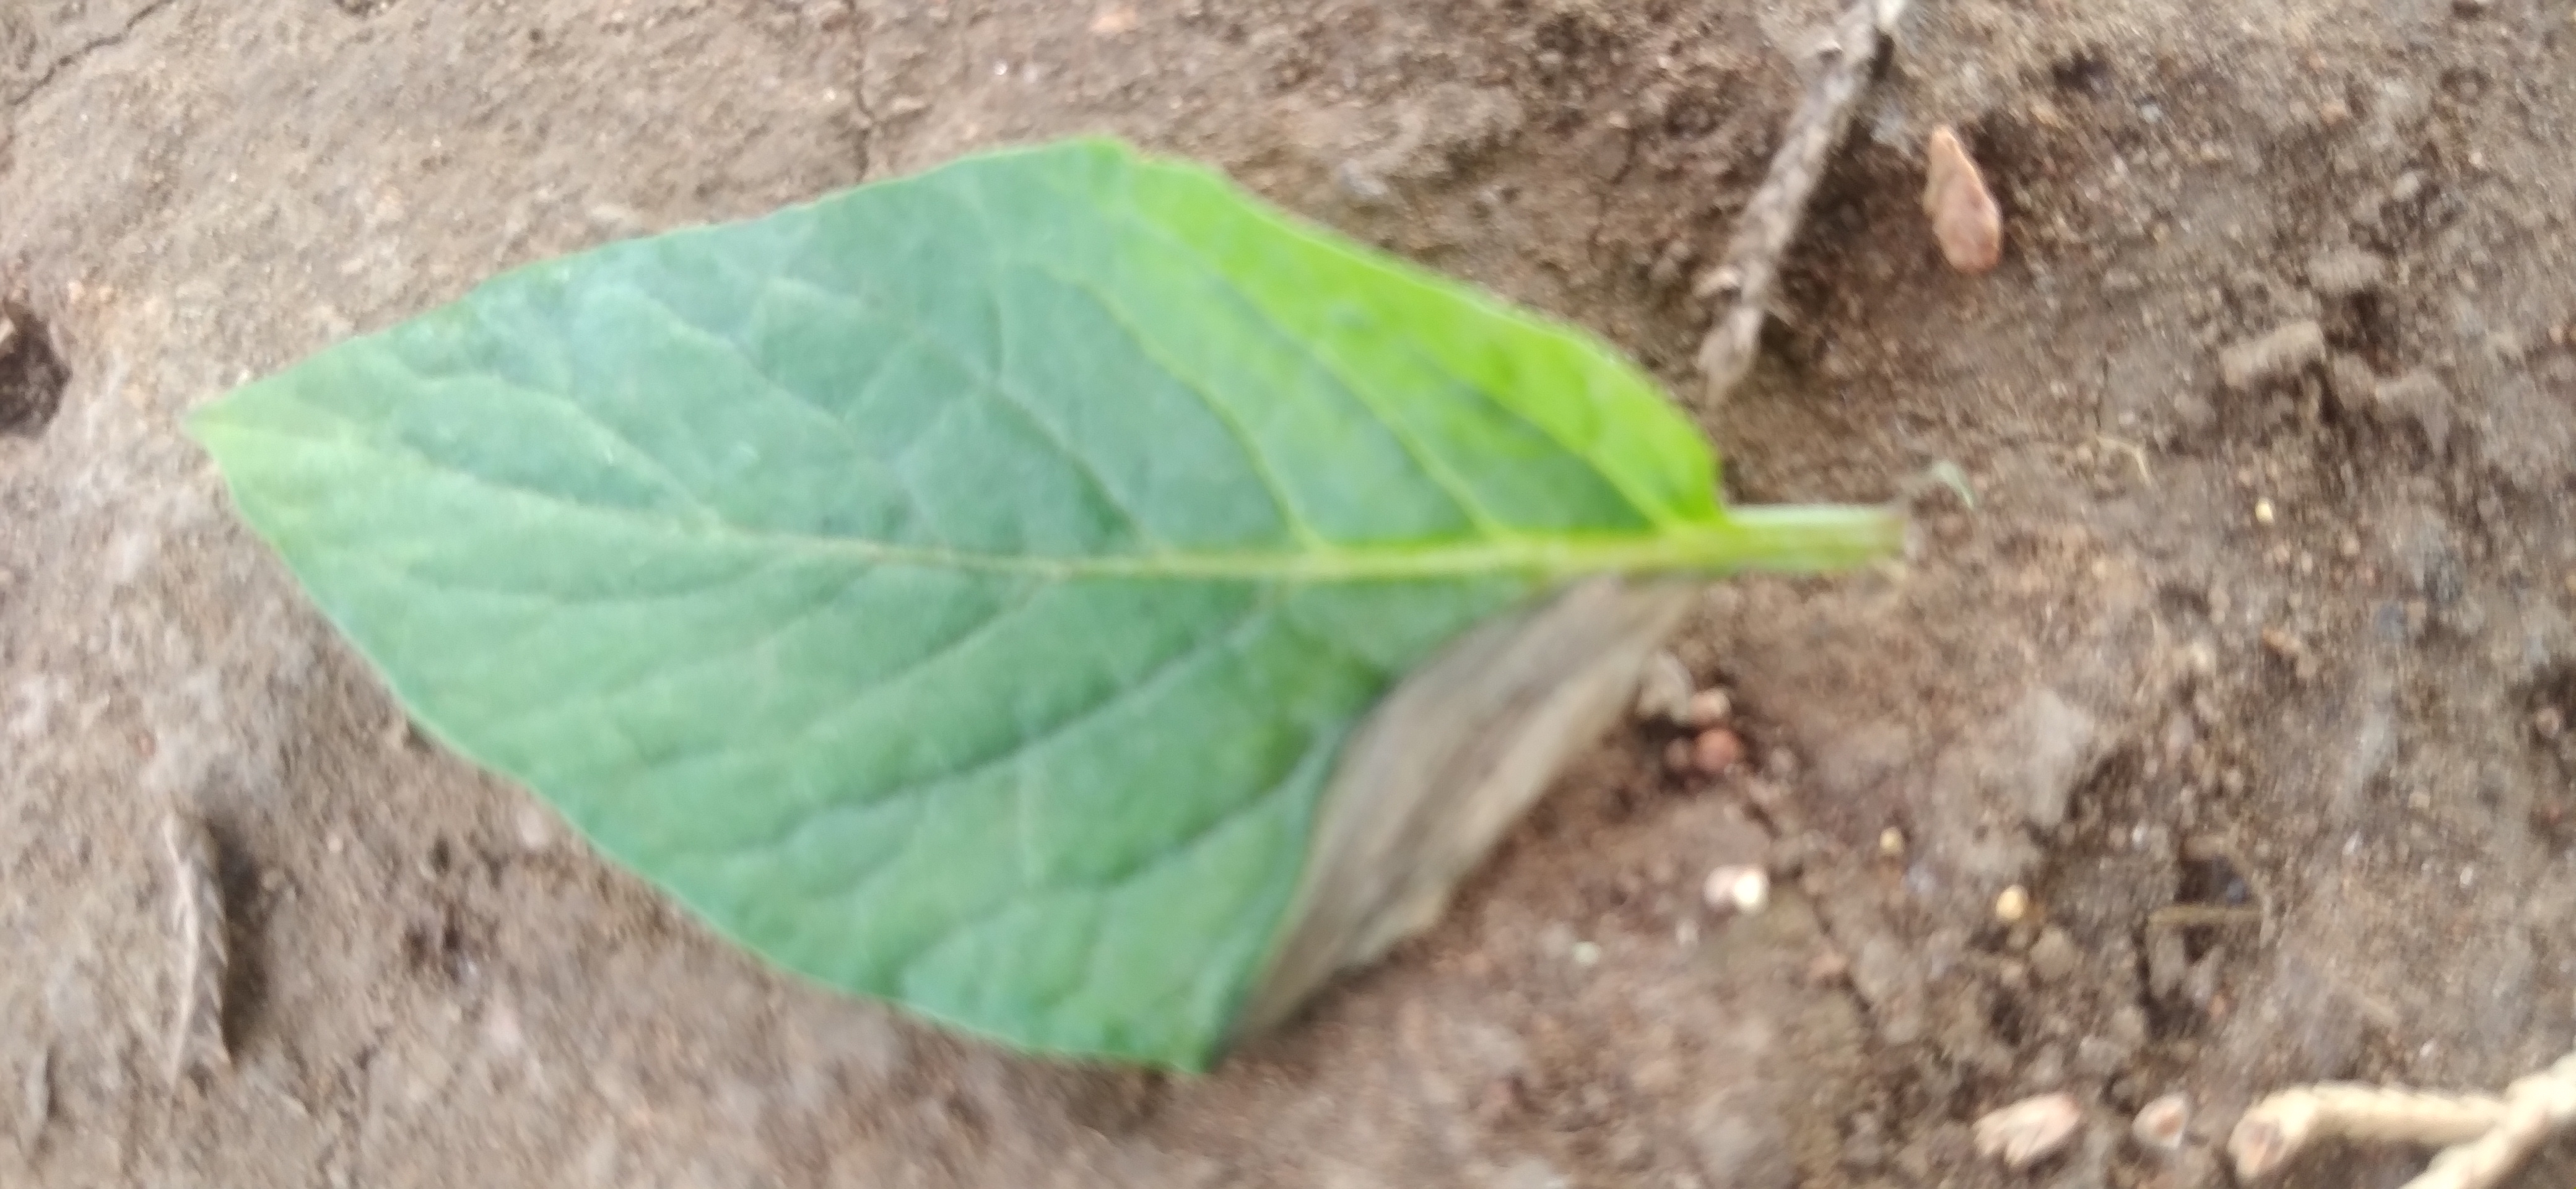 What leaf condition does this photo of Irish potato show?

early blight
